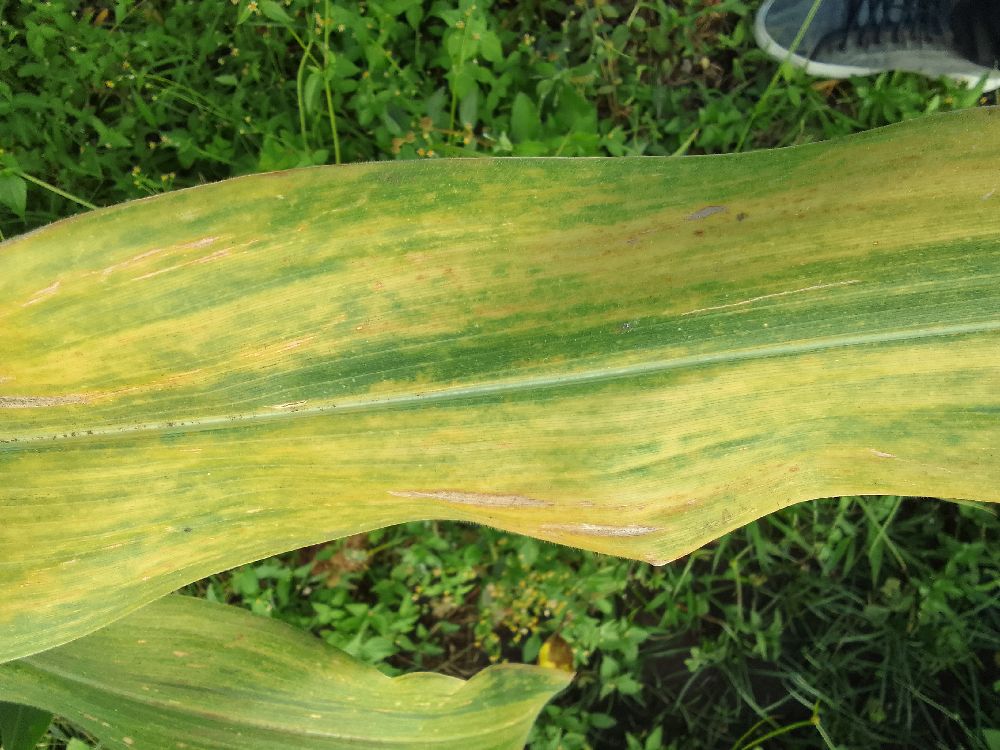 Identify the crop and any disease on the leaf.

maize, maize lethal necrosis
